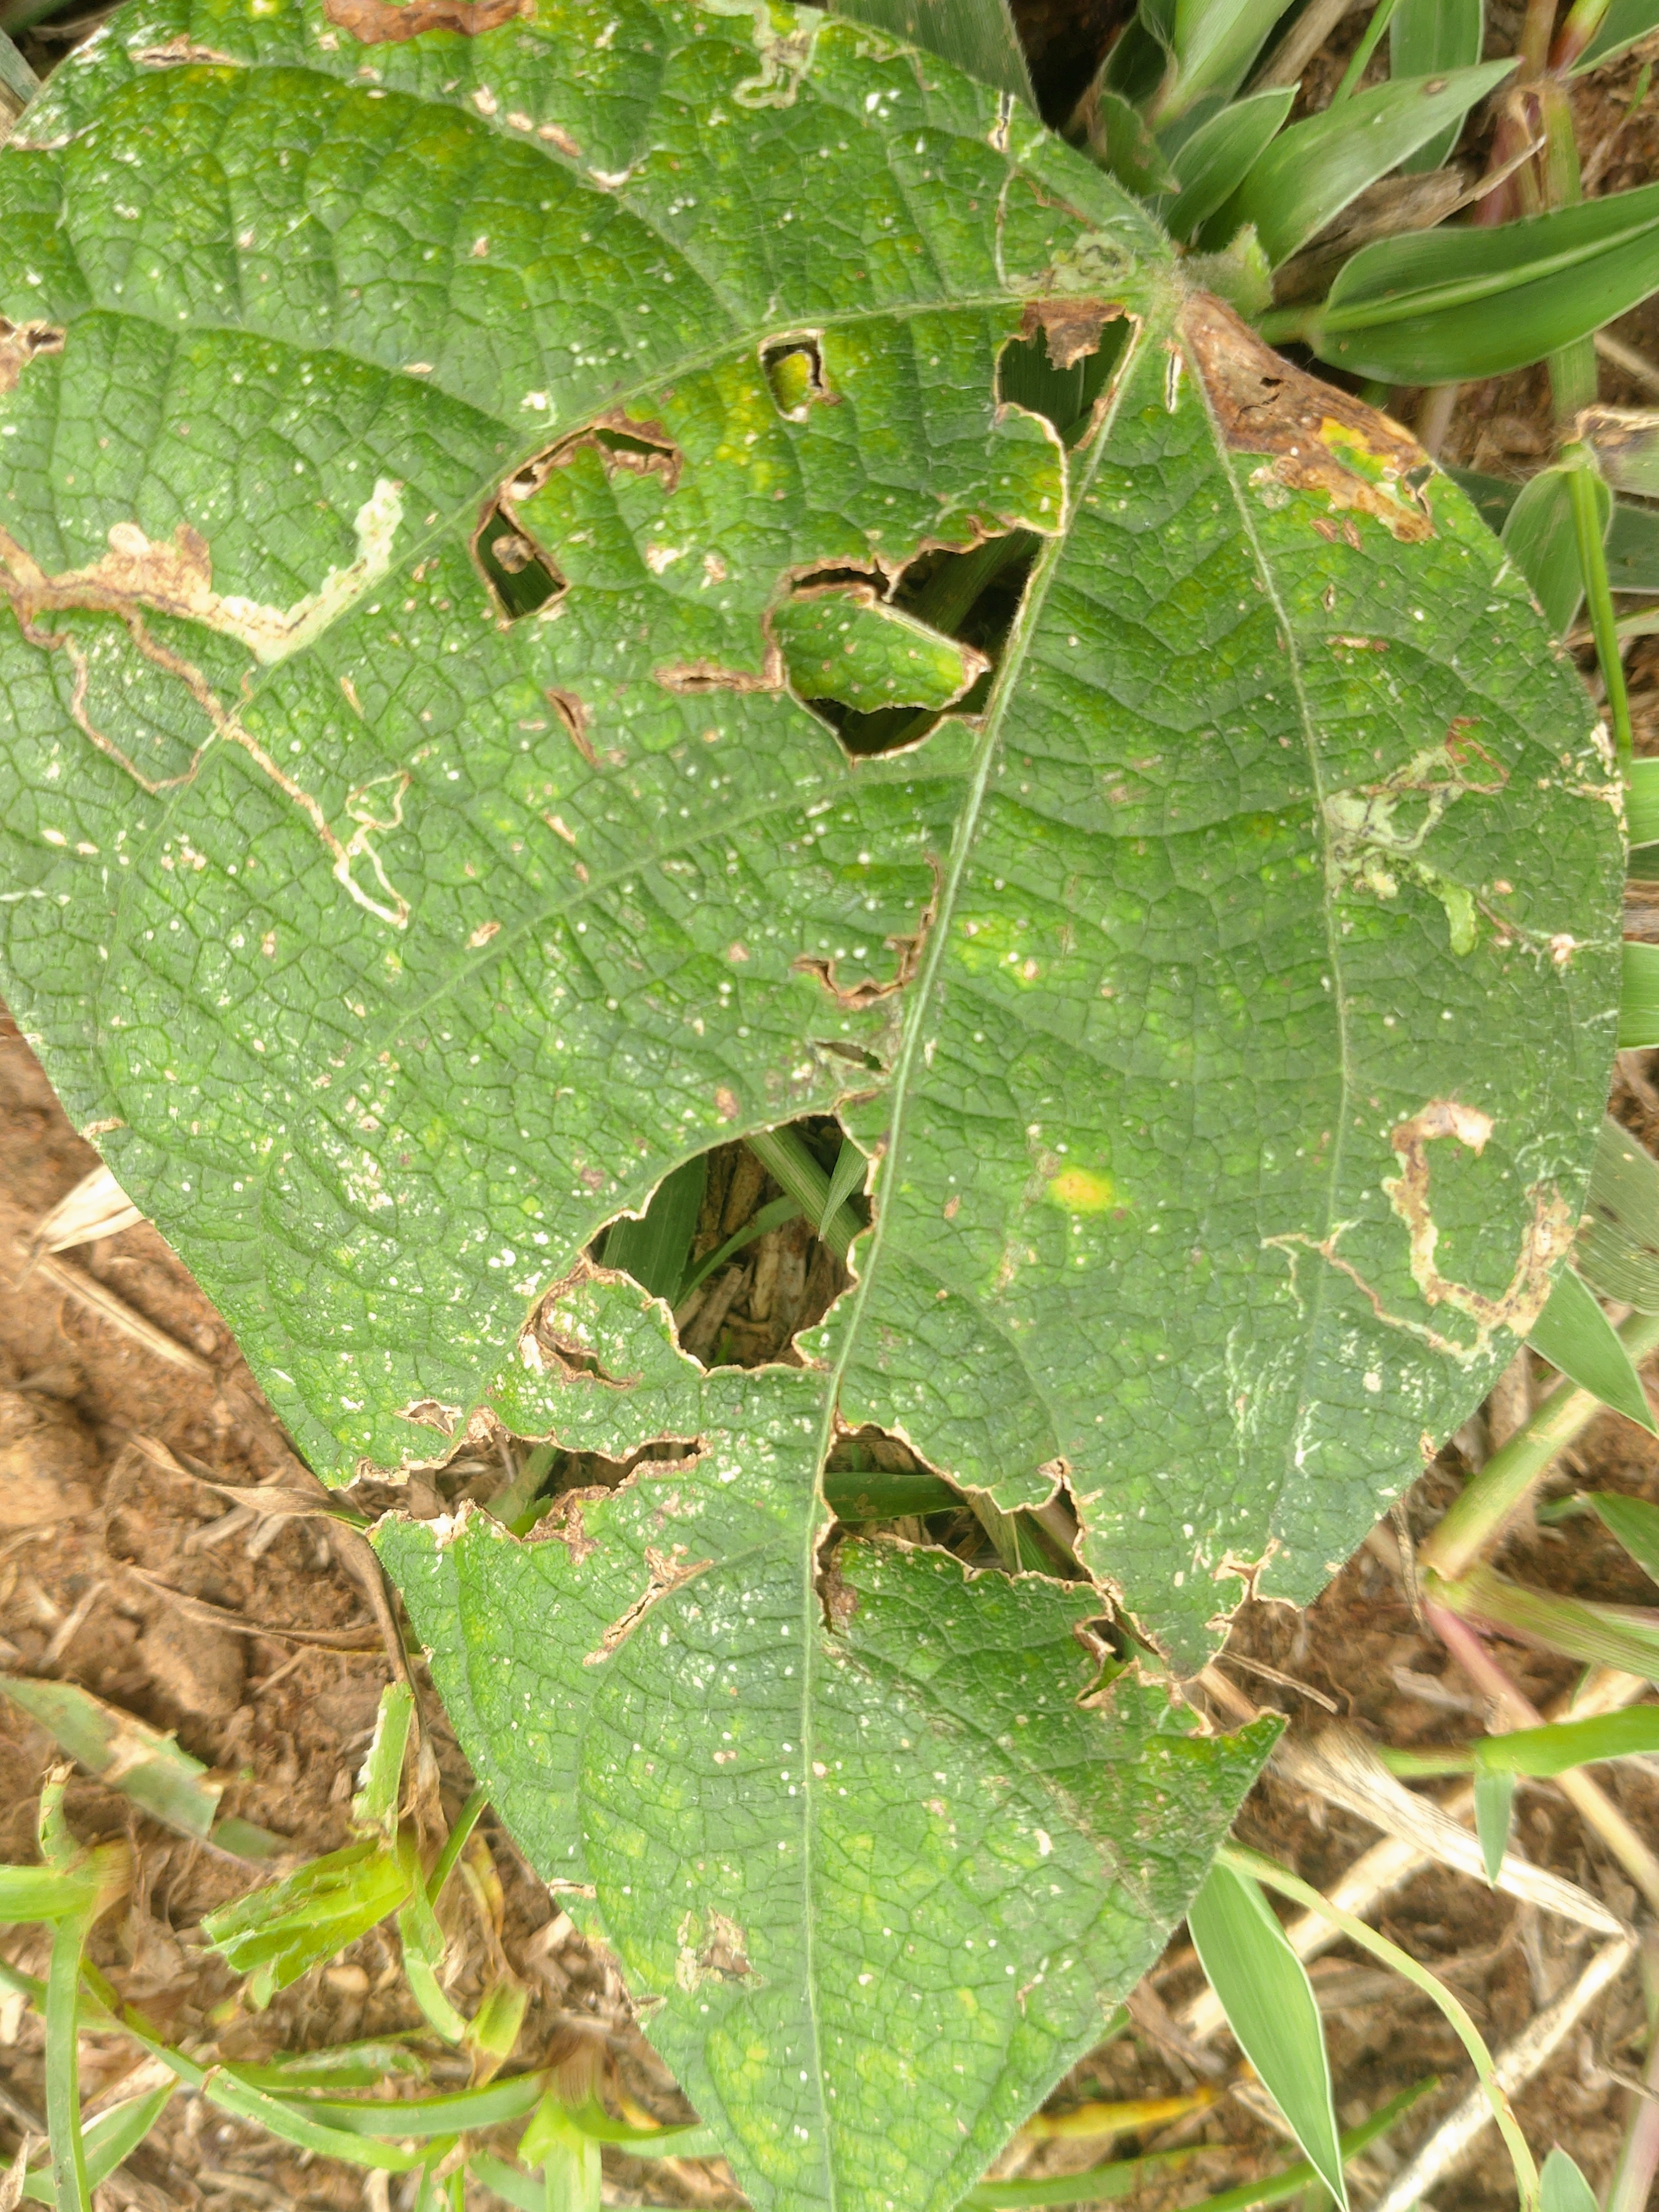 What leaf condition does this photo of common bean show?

anthracnose
